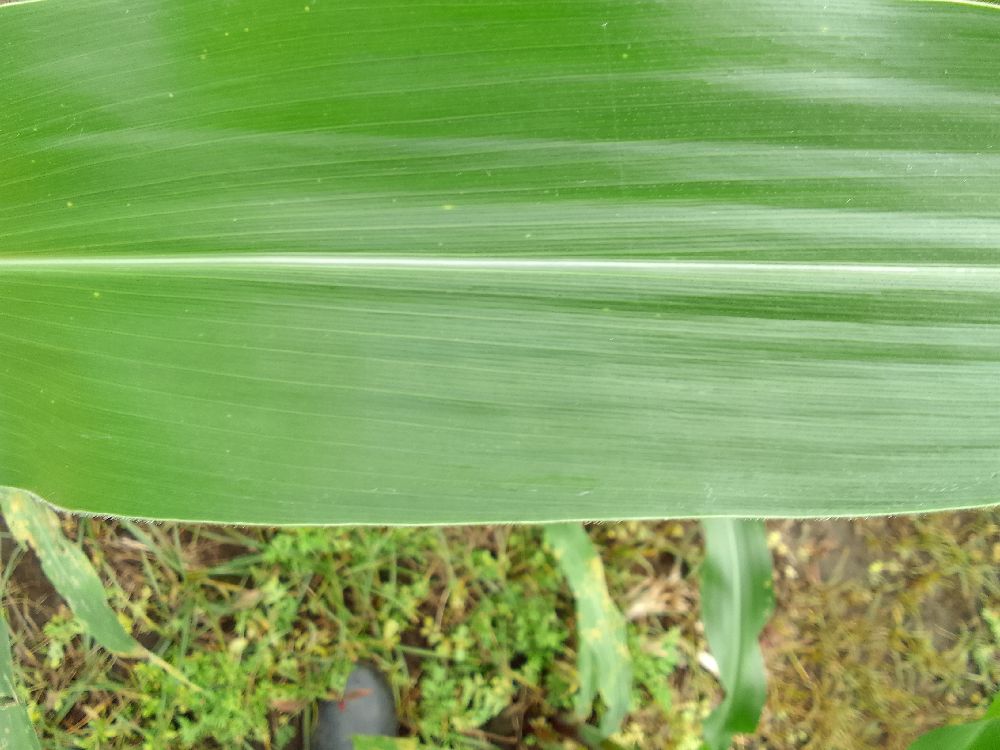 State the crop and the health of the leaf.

maize, healthy
